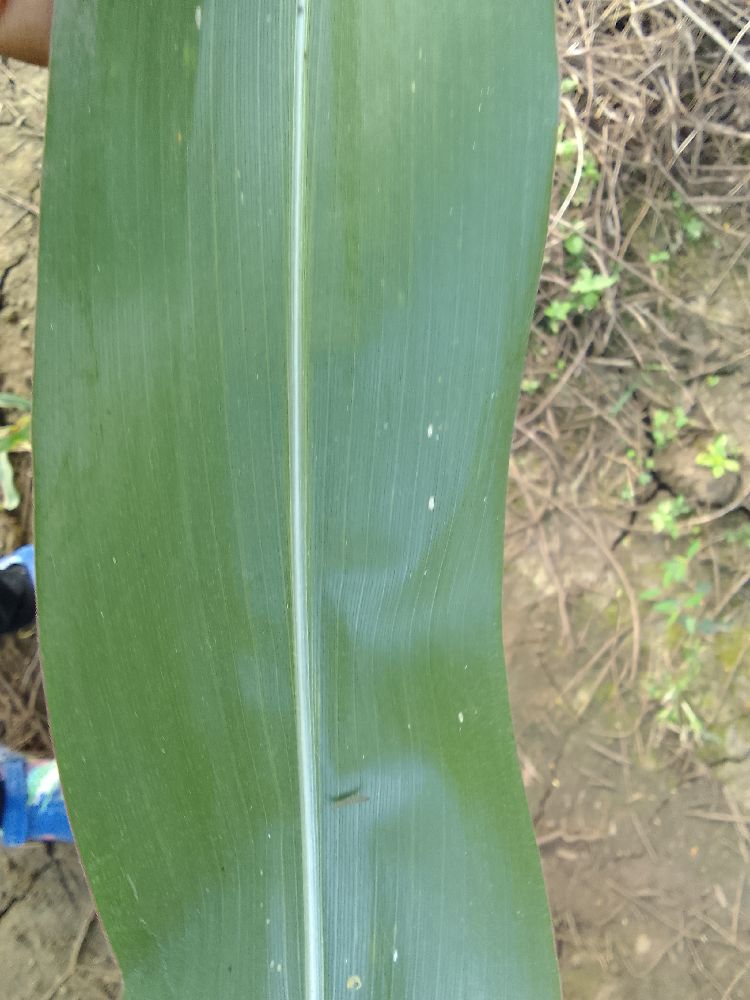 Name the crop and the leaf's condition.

maize, healthy
